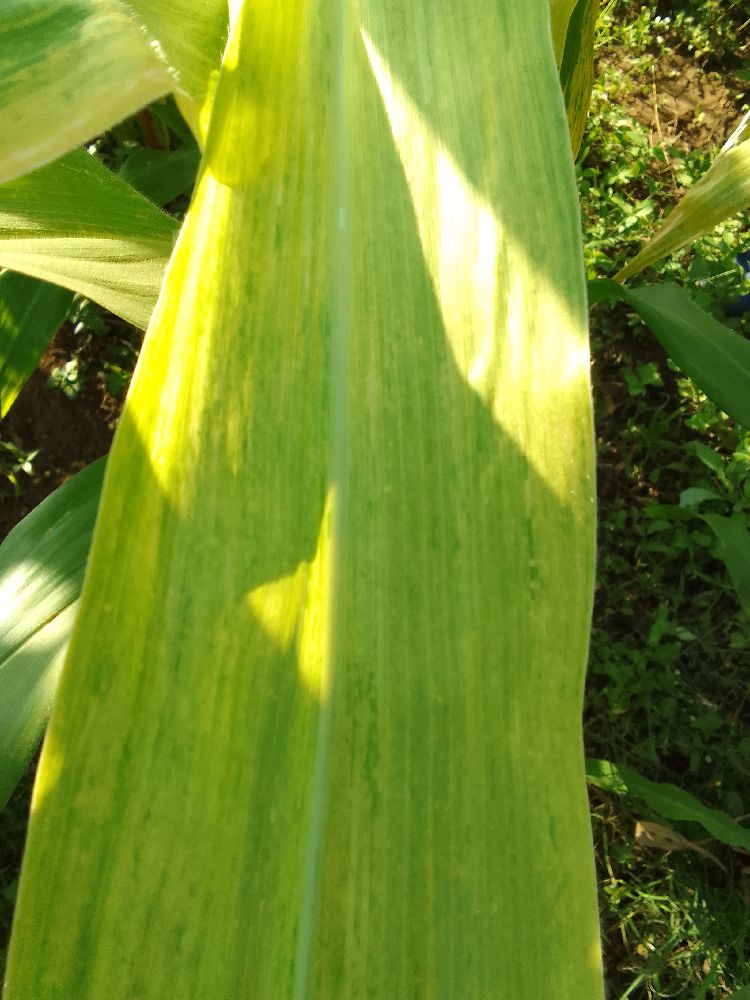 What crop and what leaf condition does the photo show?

maize, maize lethal necrosis
